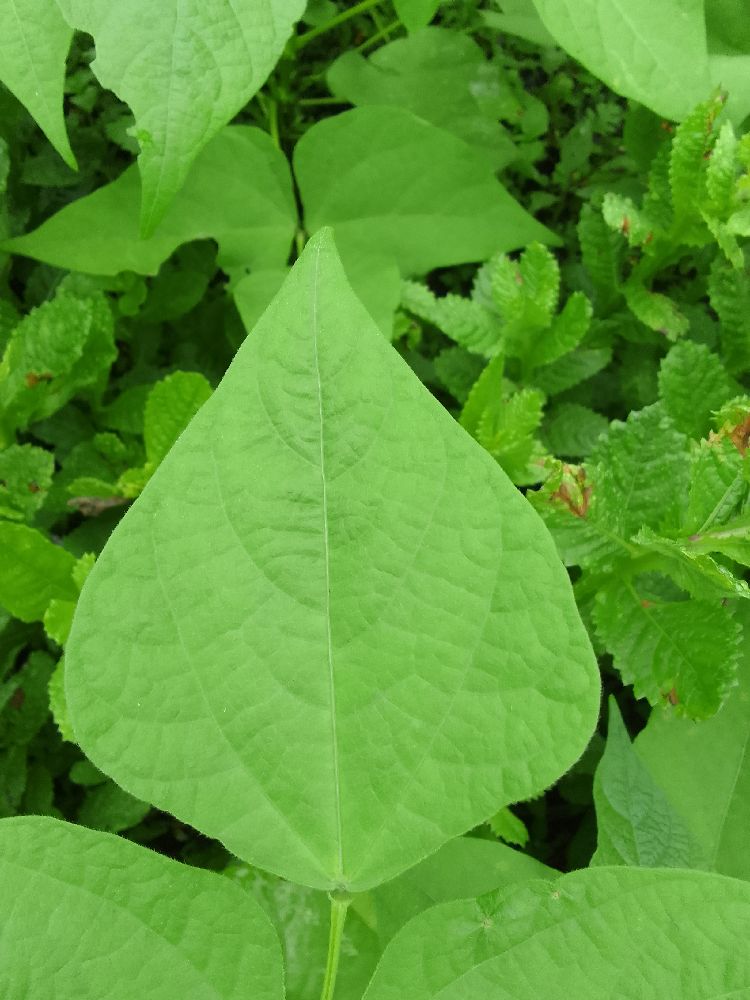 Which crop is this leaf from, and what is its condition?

common bean, healthy
